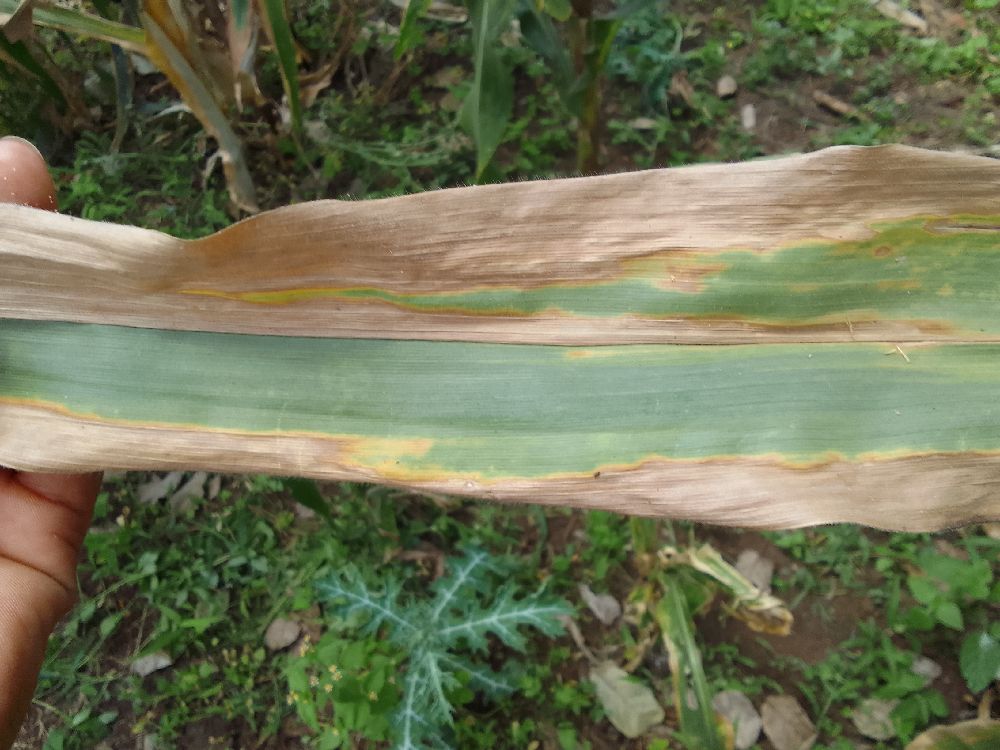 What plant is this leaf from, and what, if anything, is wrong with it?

maize, maize lethal necrosis
